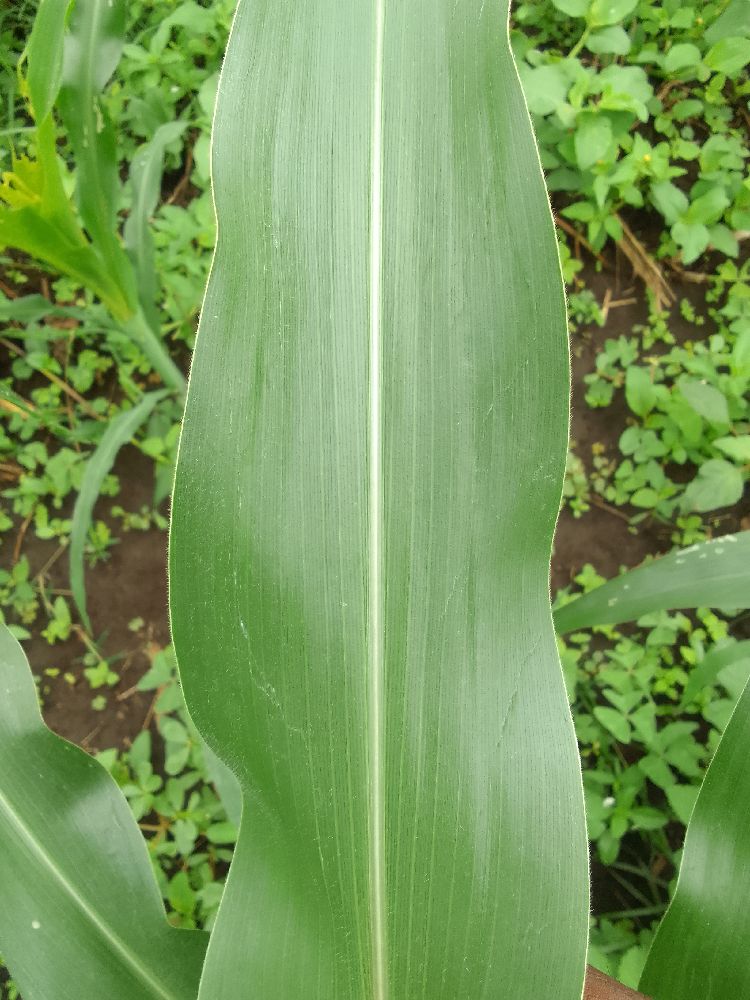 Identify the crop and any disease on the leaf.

maize, healthy
